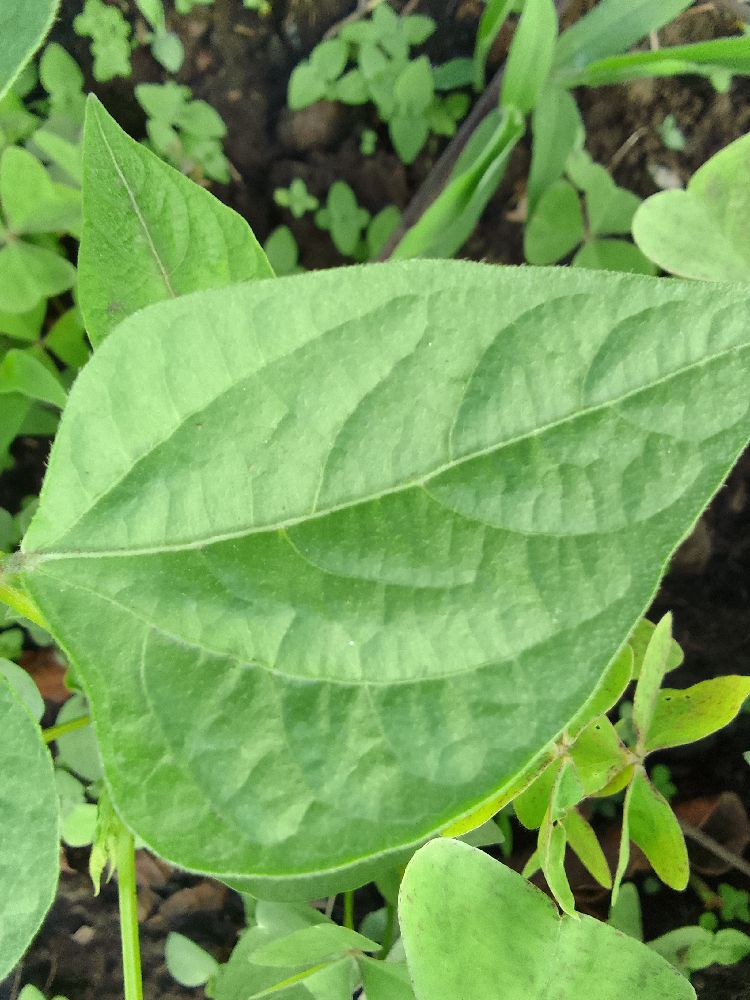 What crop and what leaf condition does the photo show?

common bean, healthy
